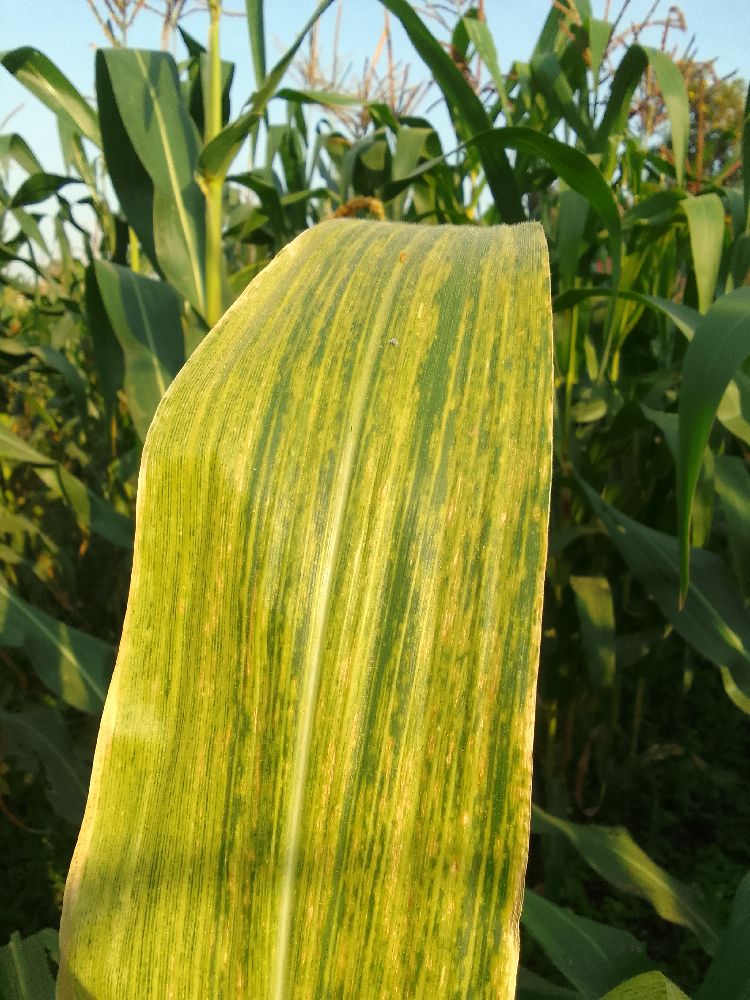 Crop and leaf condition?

maize, maize lethal necrosis
